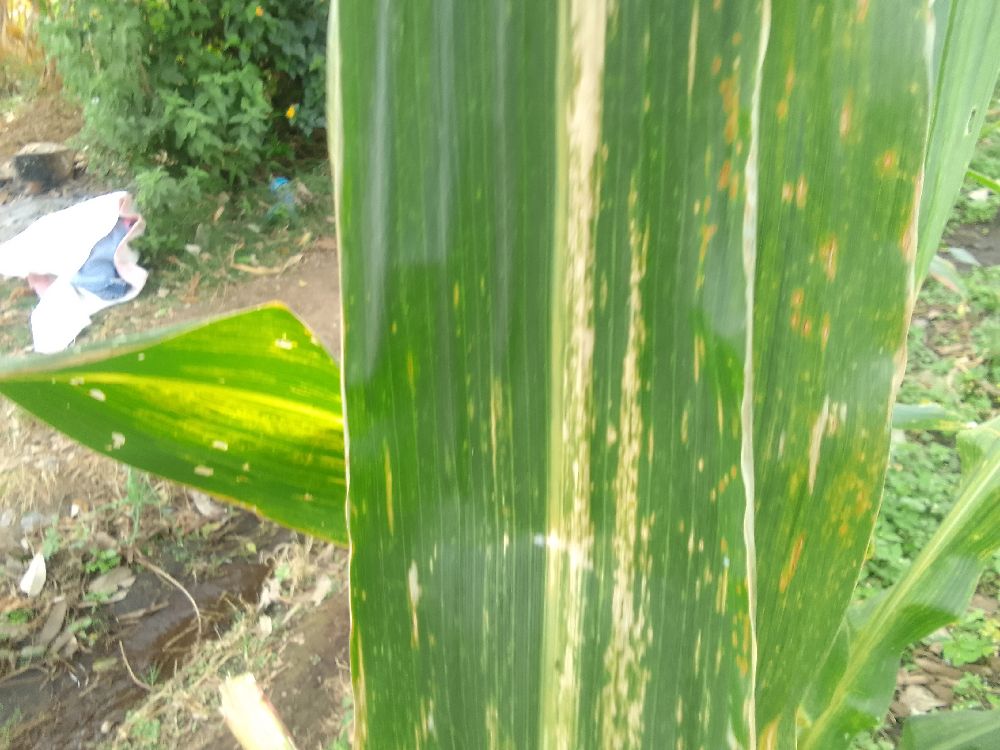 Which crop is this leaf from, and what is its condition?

maize, maize lethal necrosis
